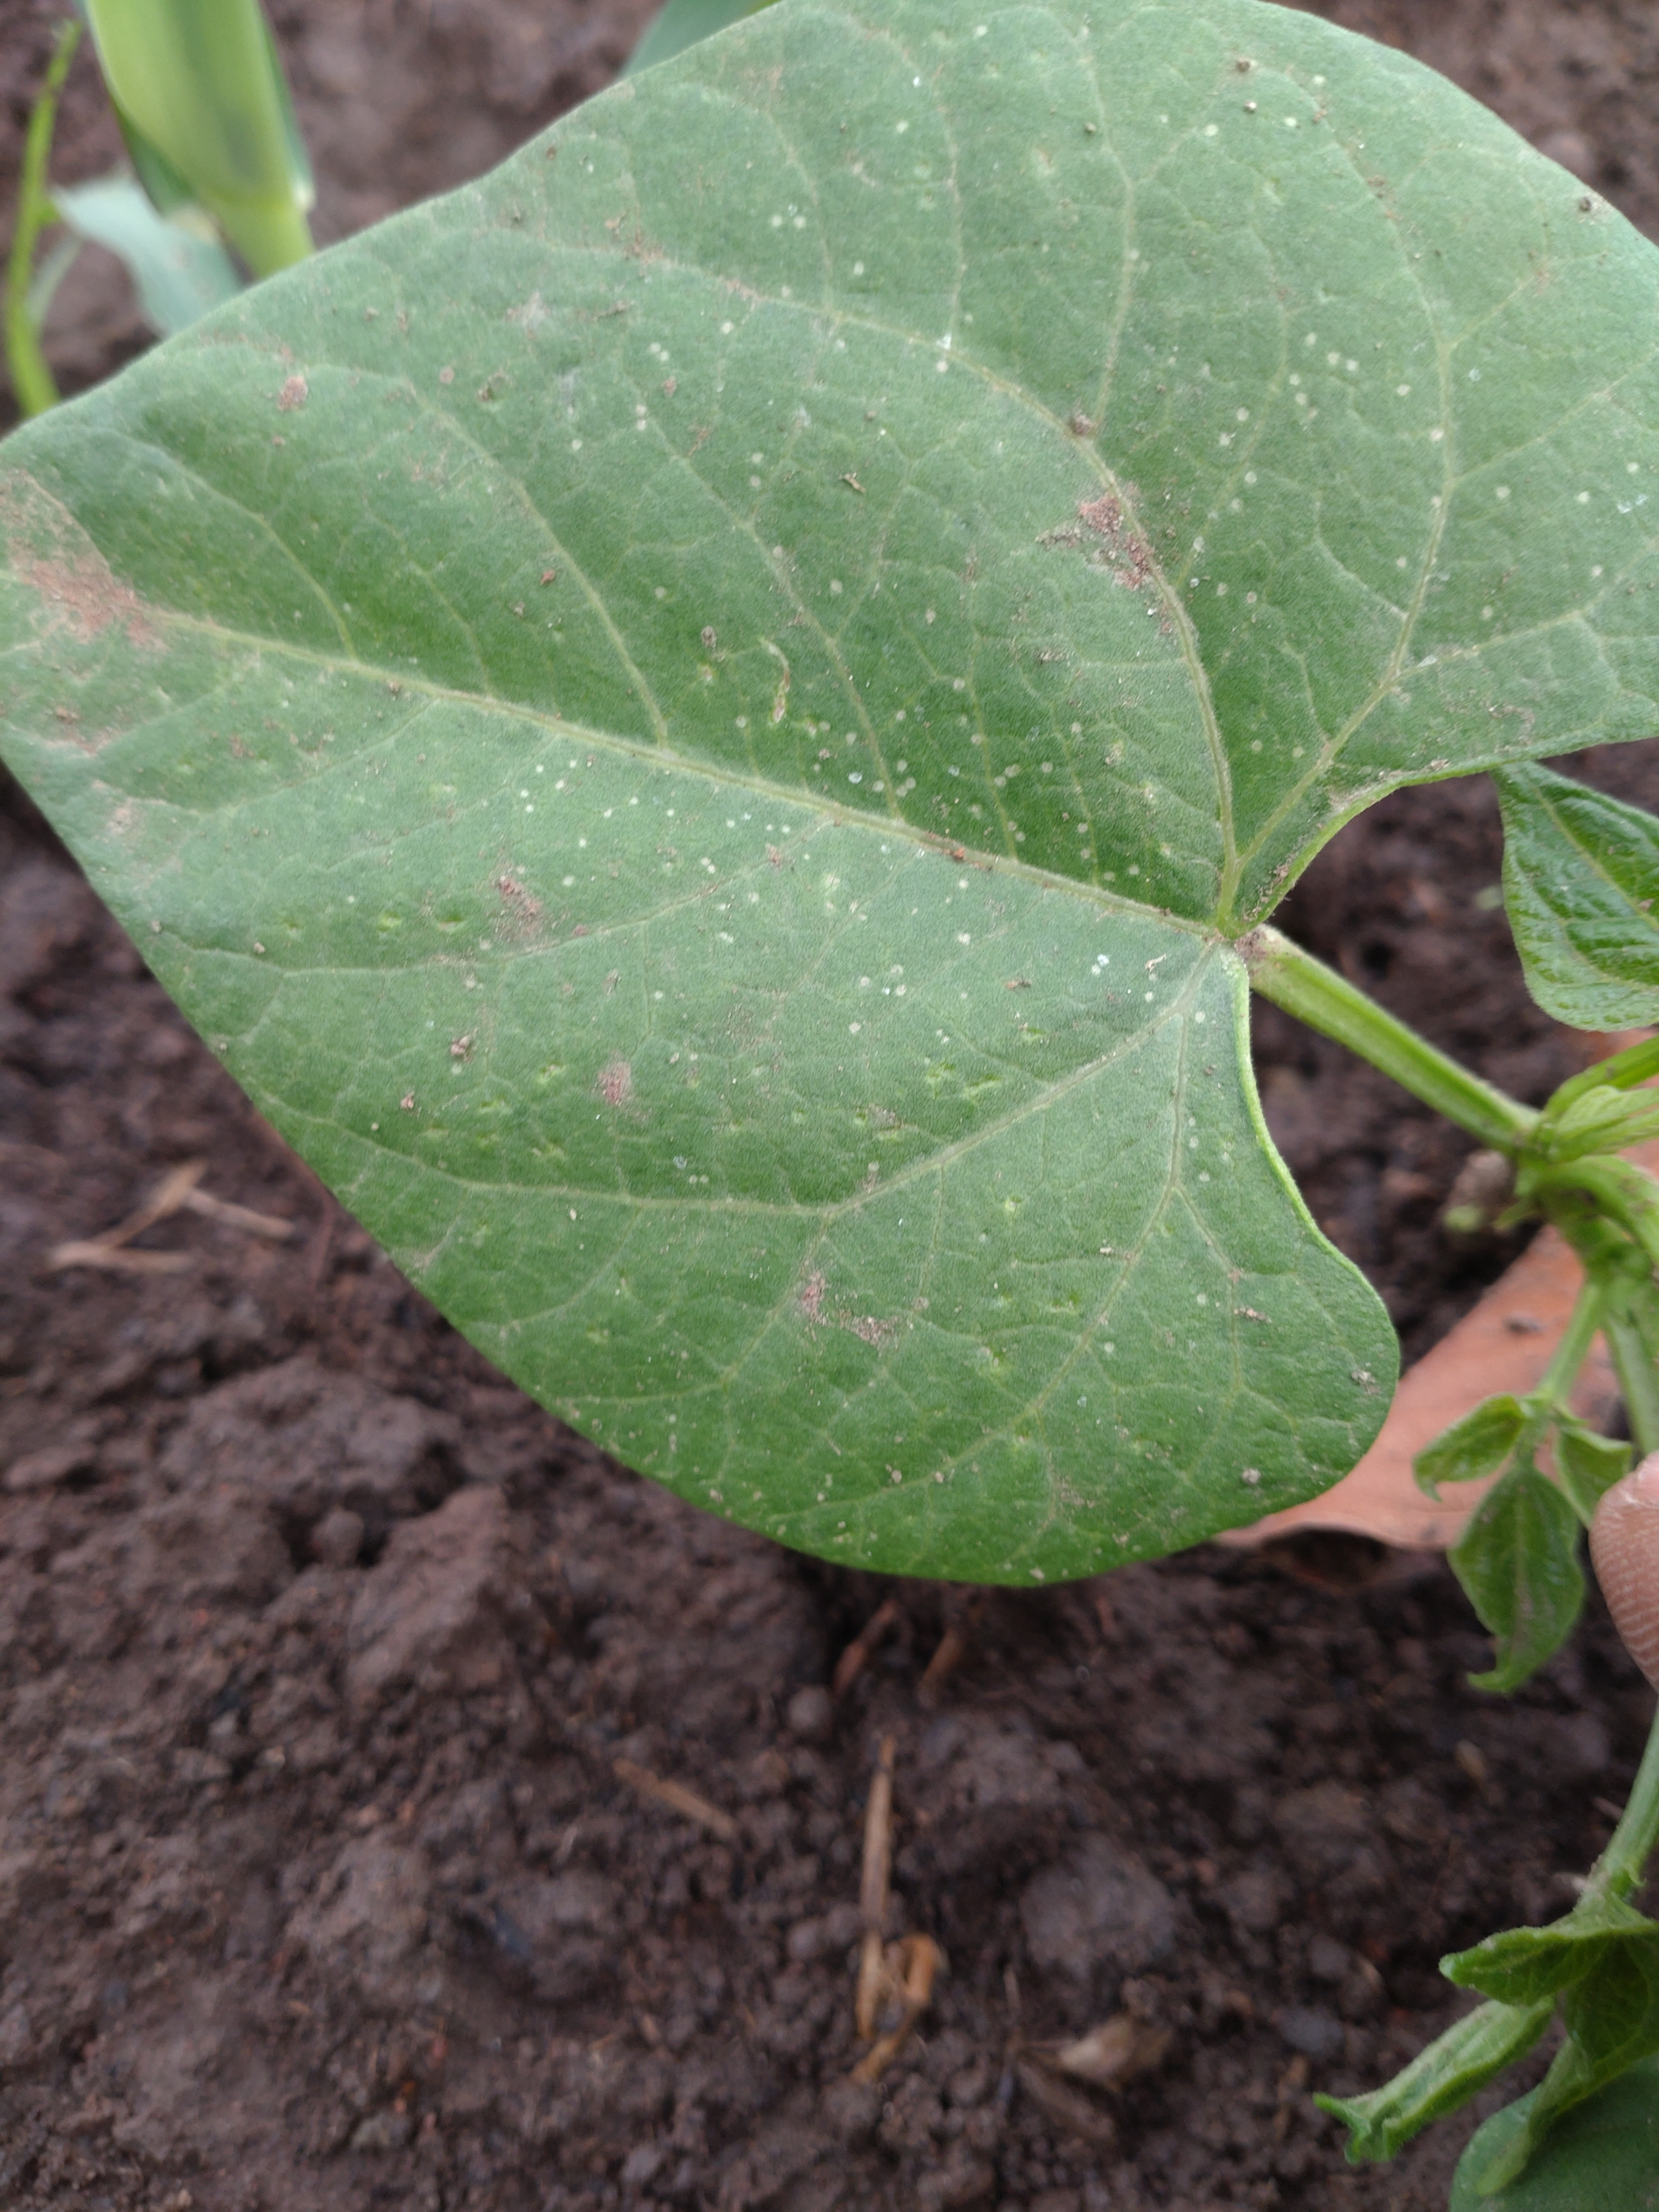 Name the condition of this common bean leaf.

healthy
